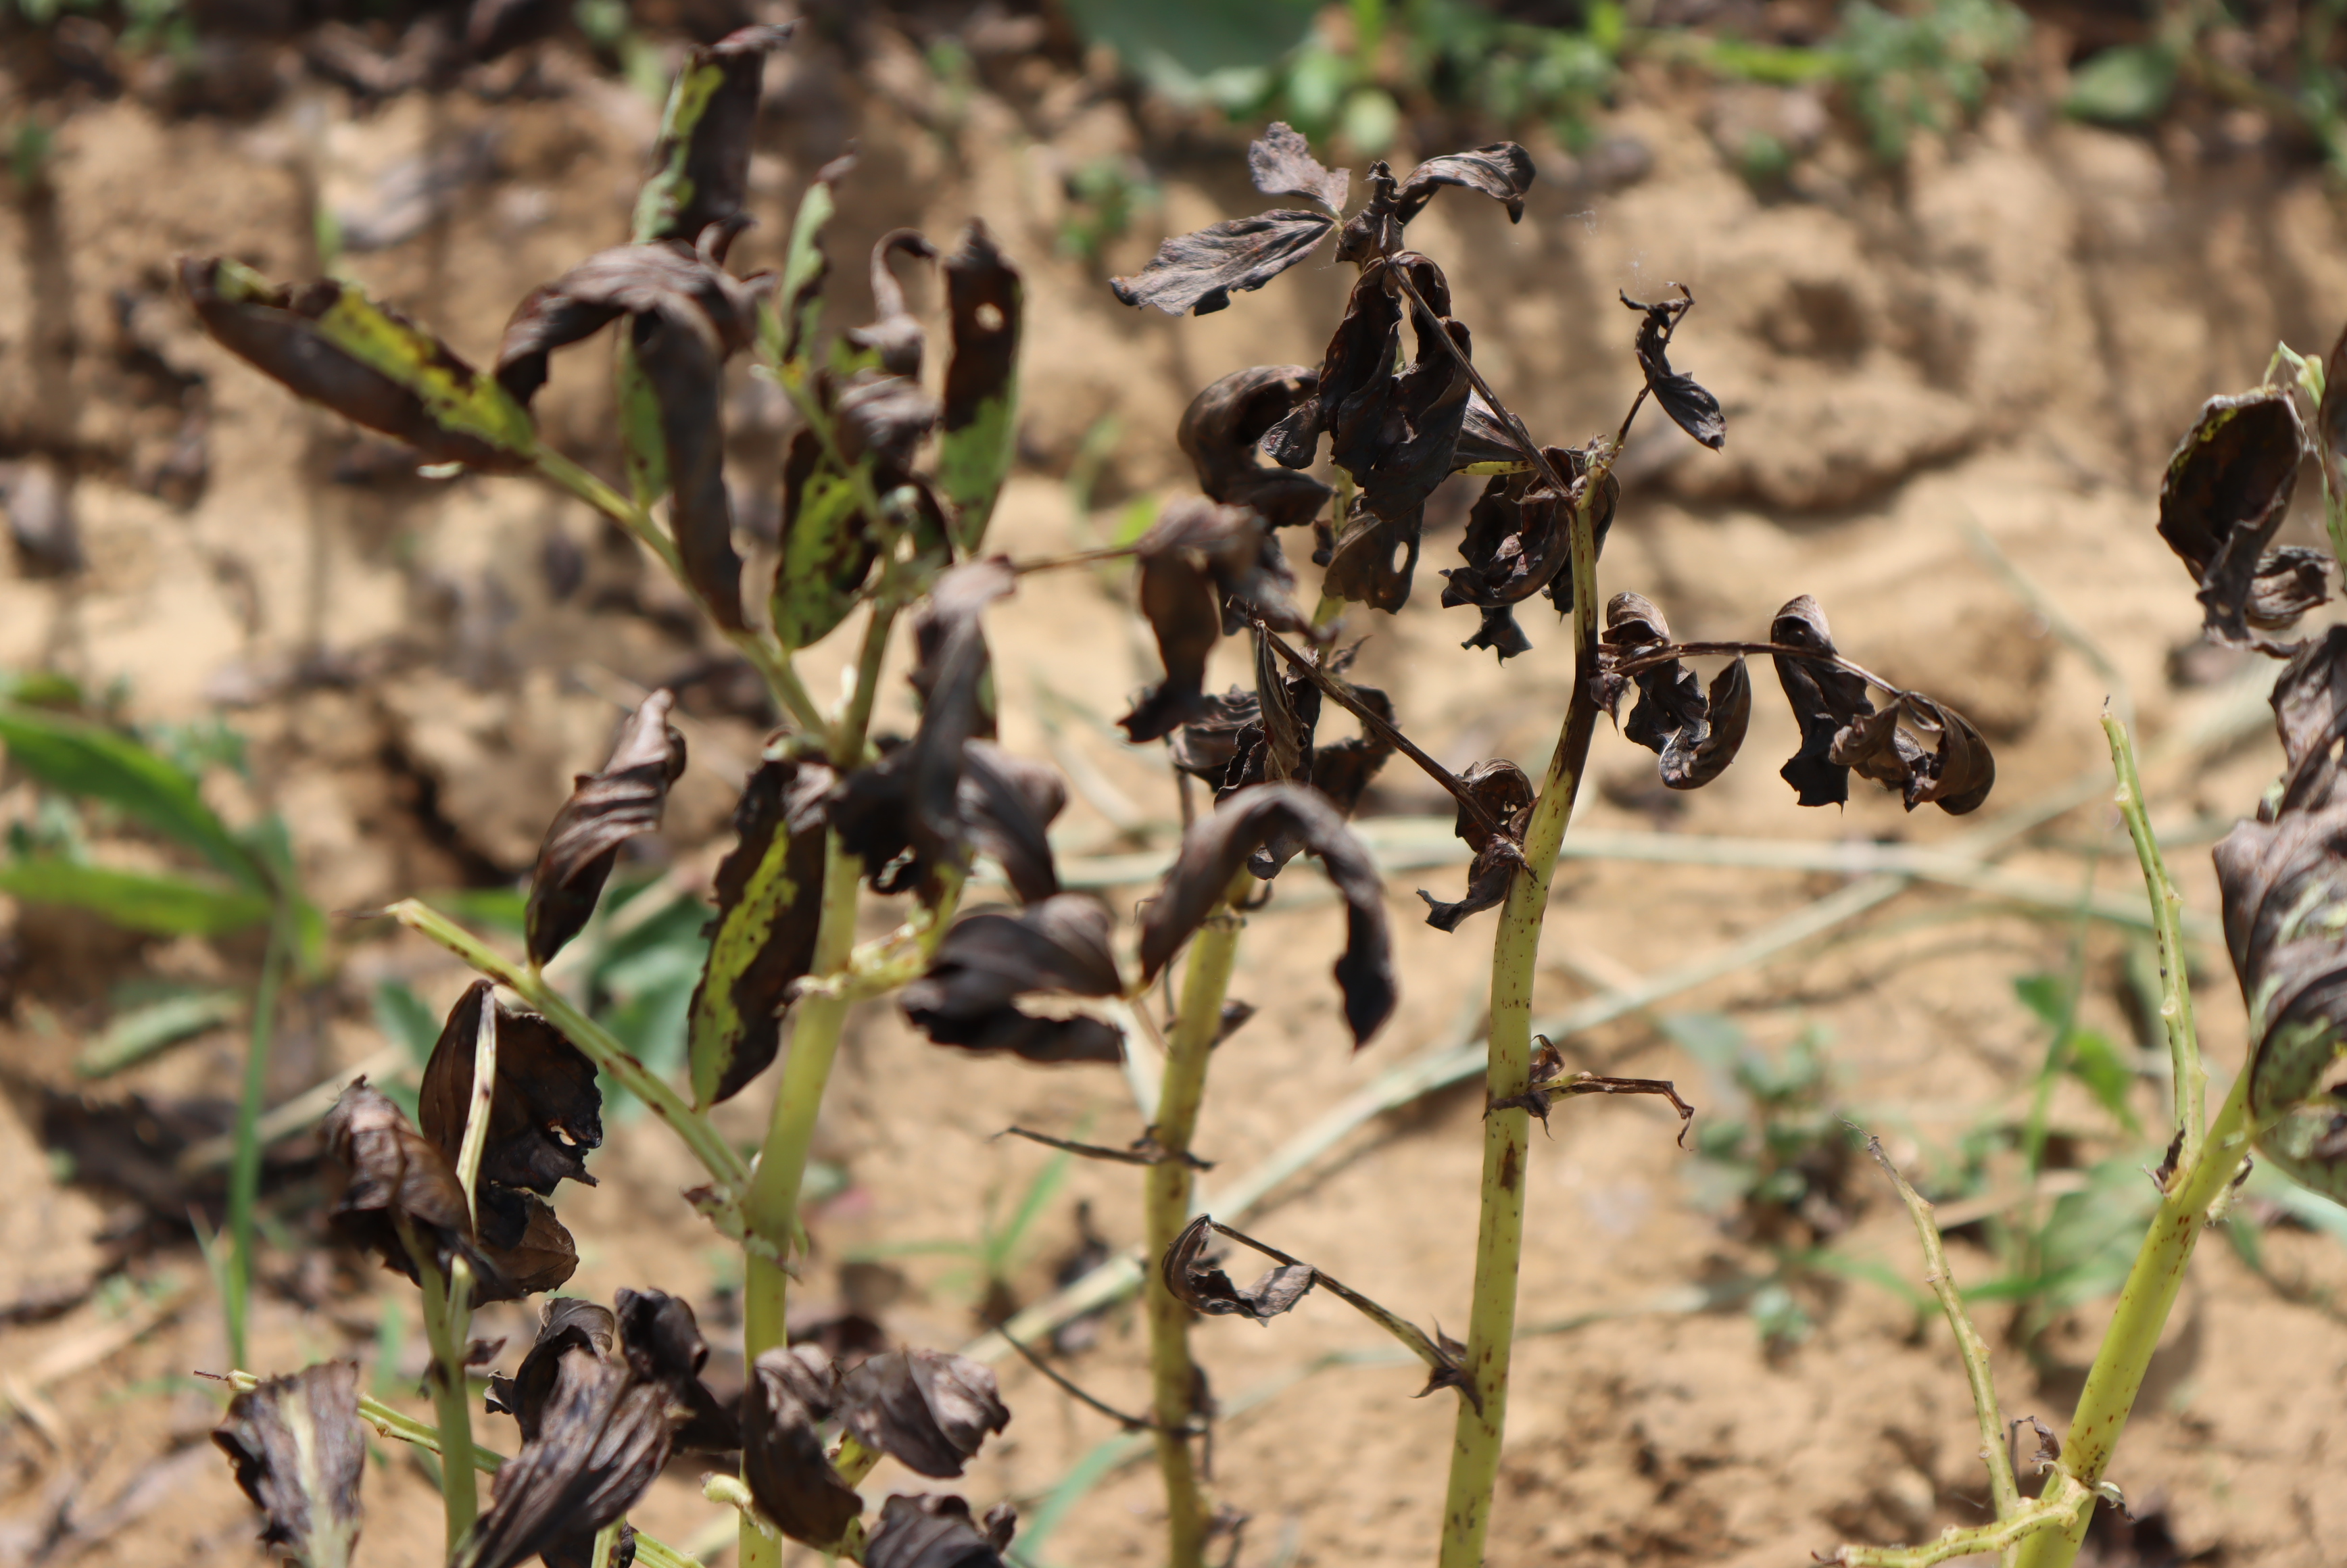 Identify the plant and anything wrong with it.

faba bean, chocolate spot, rust
